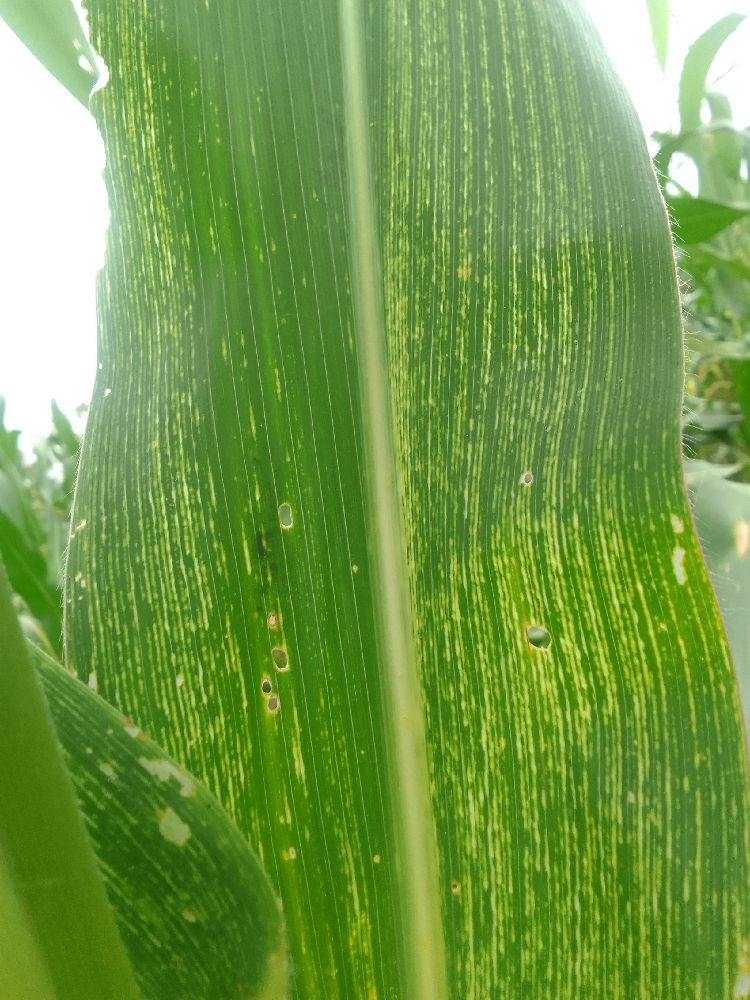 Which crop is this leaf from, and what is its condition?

maize, maize streak virus
